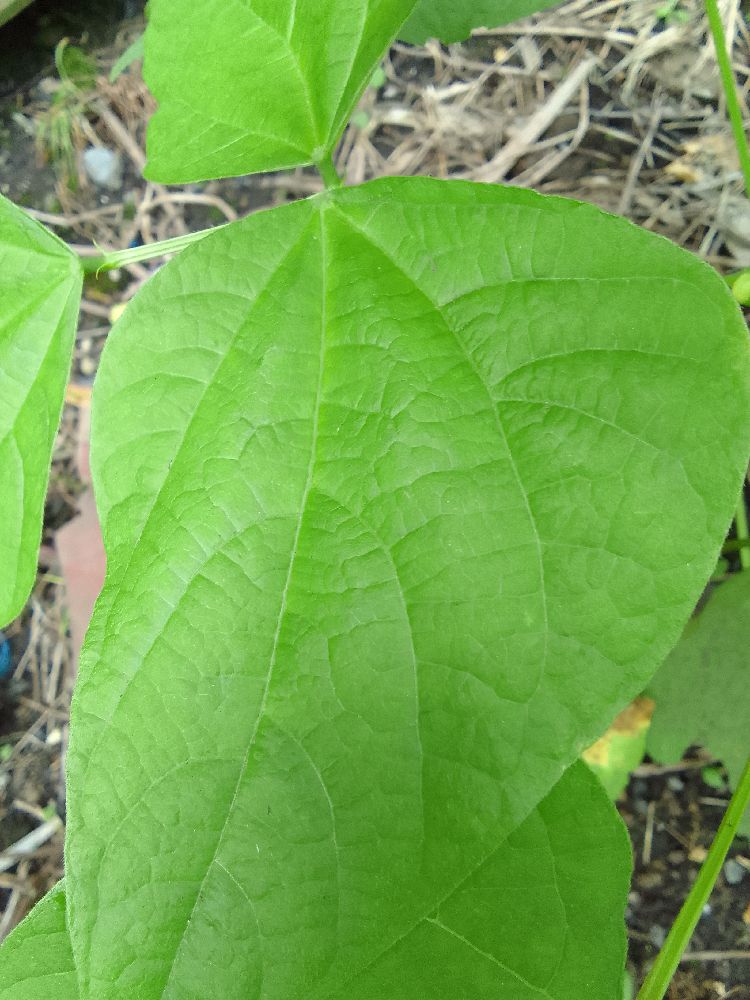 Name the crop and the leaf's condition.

common bean, healthy
